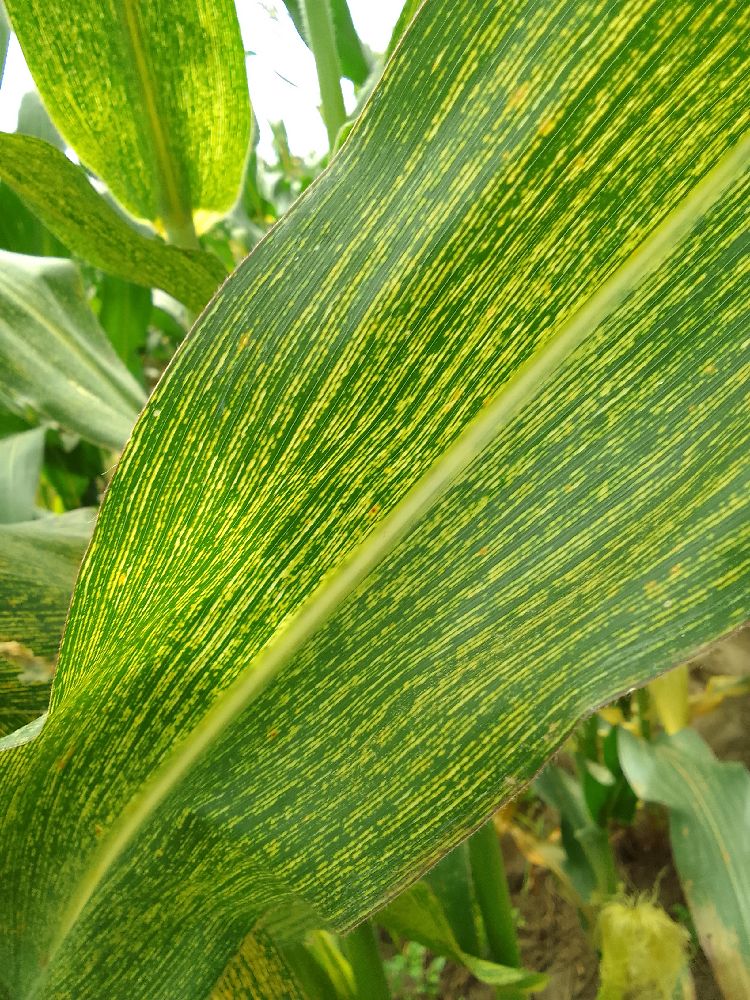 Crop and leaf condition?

maize, maize streak virus
